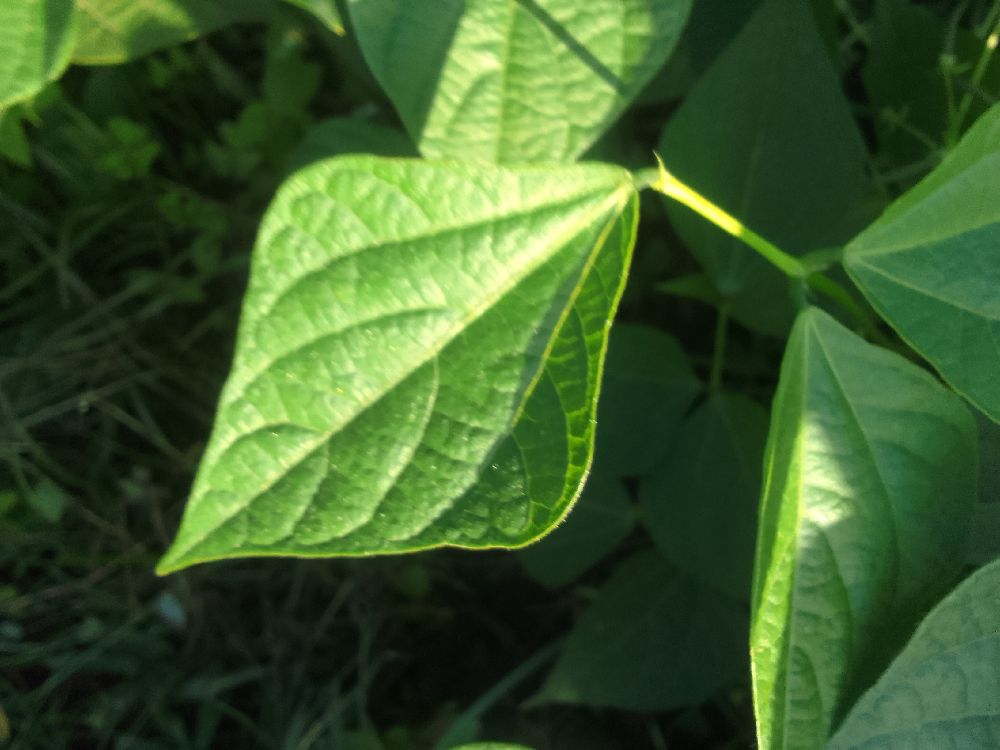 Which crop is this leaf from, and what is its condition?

common bean, healthy
